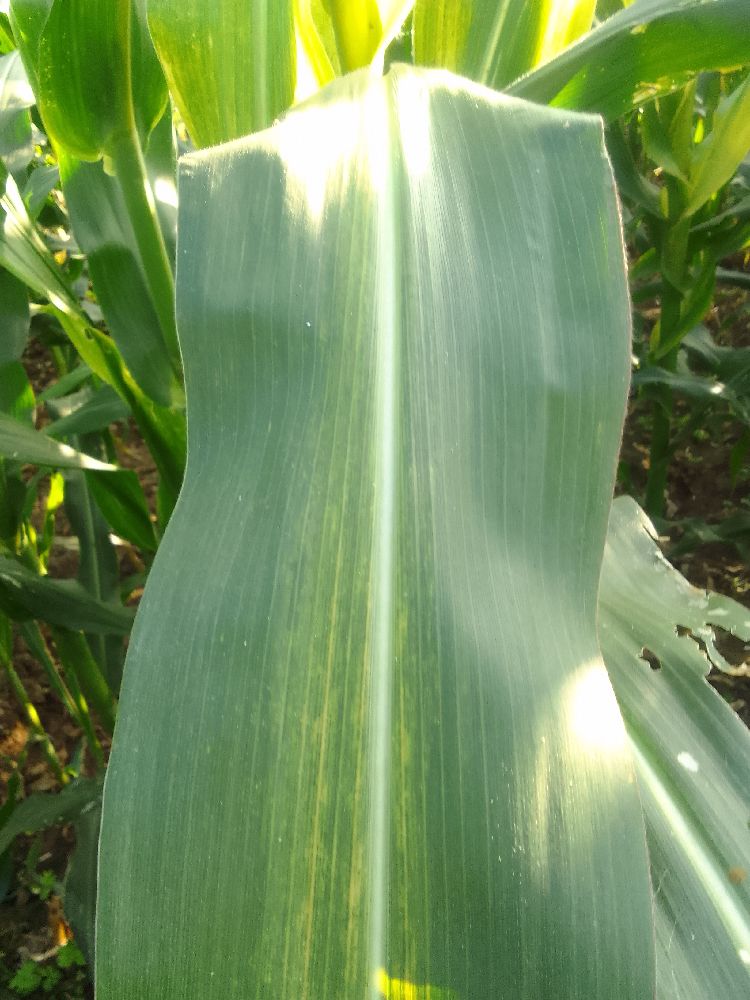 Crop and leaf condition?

maize, maize lethal necrosis
